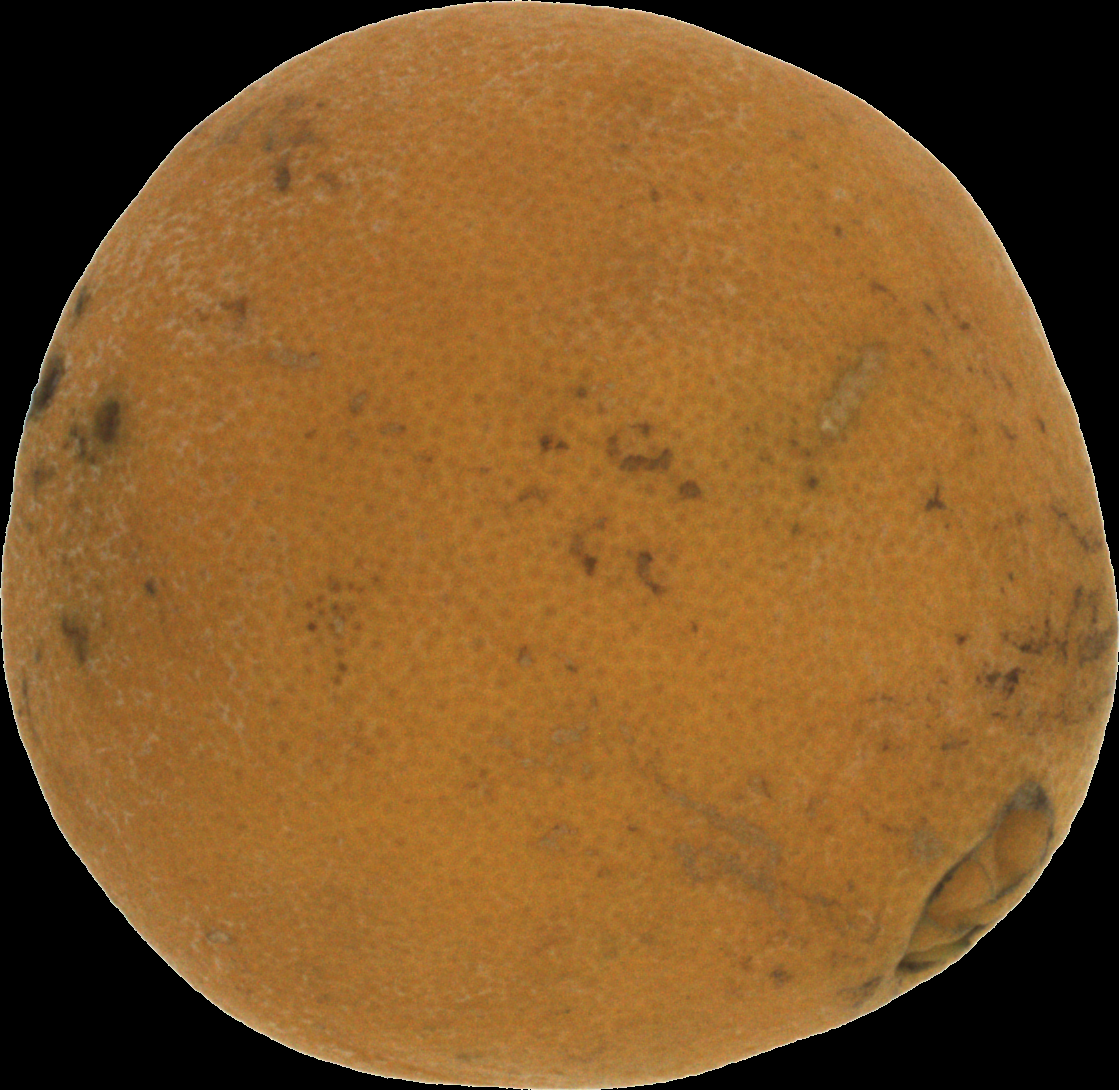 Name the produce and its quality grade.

orange, bad
